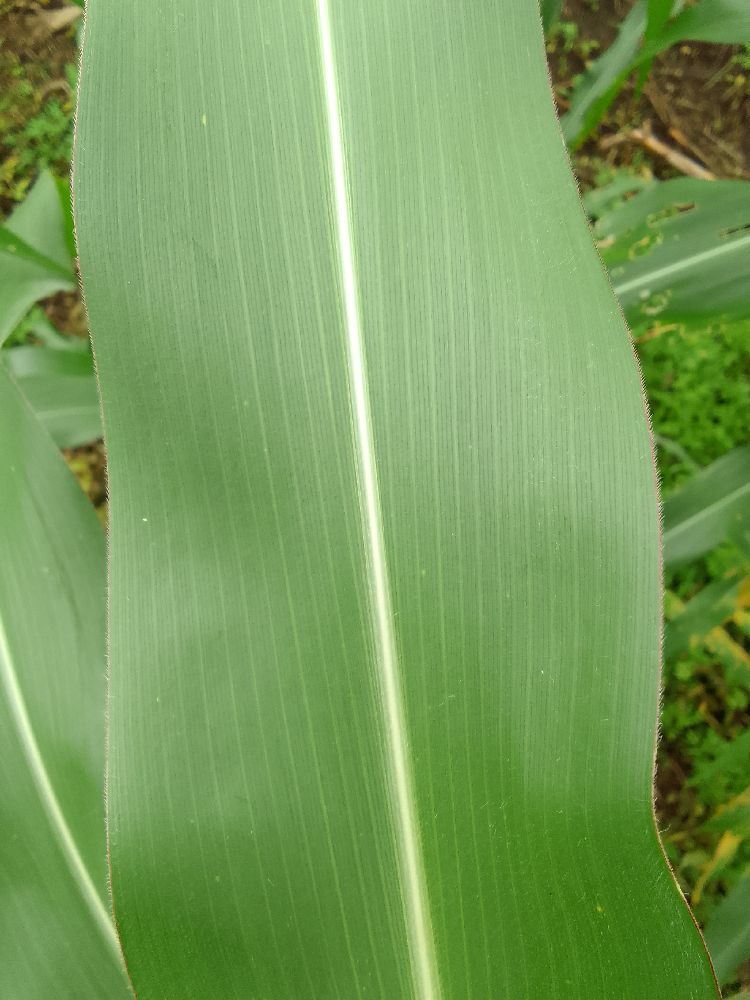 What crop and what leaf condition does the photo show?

maize, healthy
